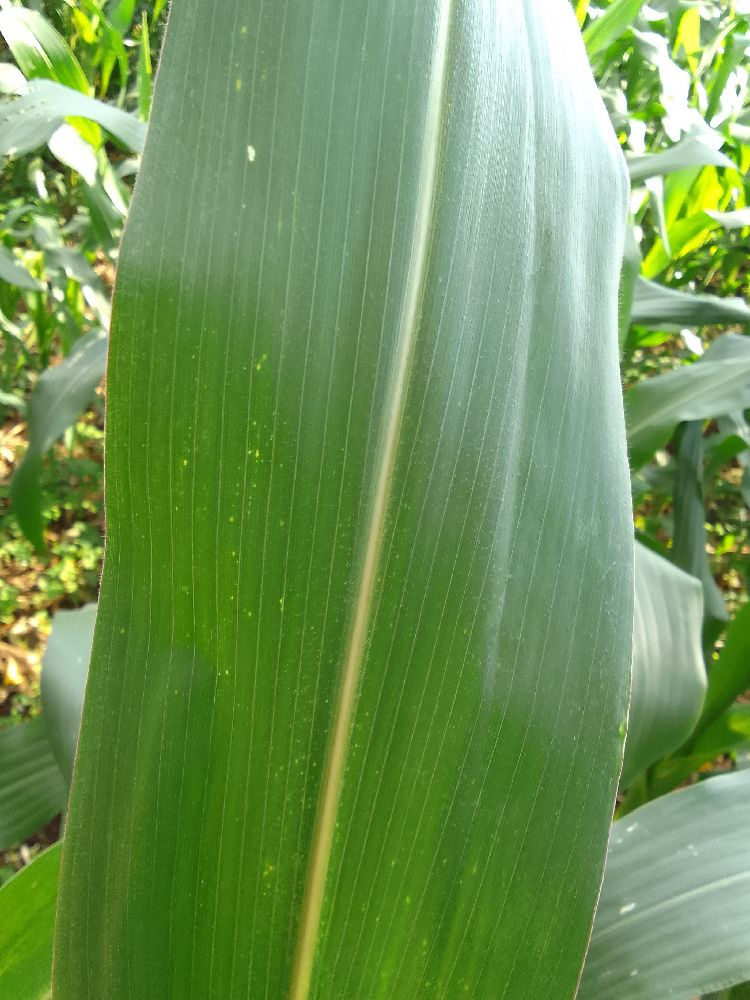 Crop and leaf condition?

maize, healthy
